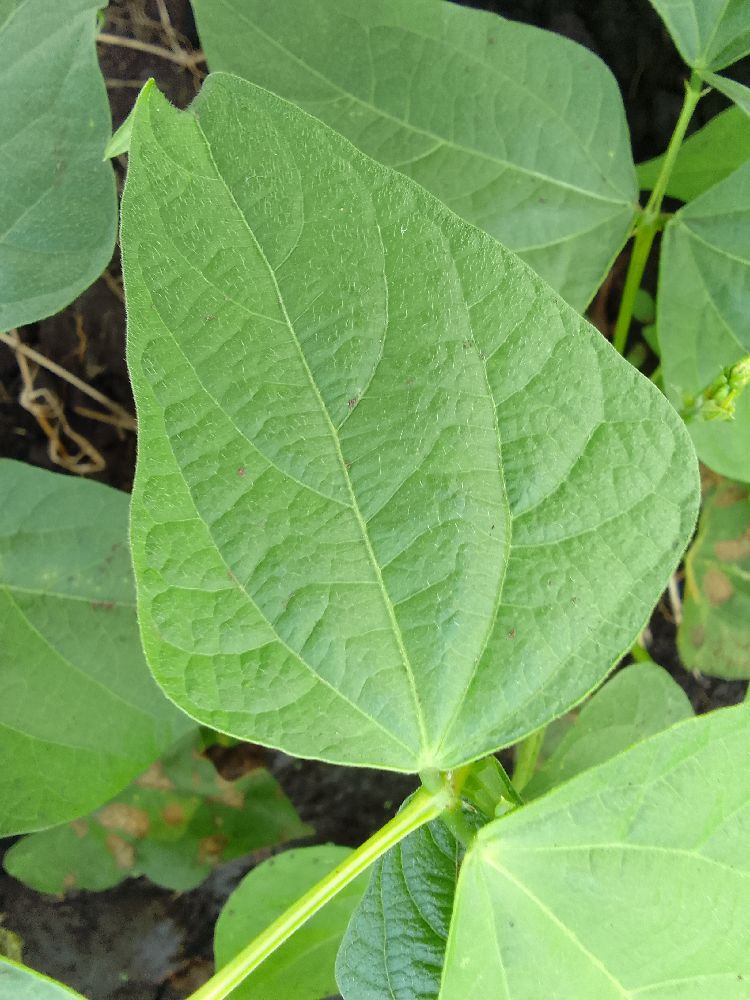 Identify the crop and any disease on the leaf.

common bean, healthy
